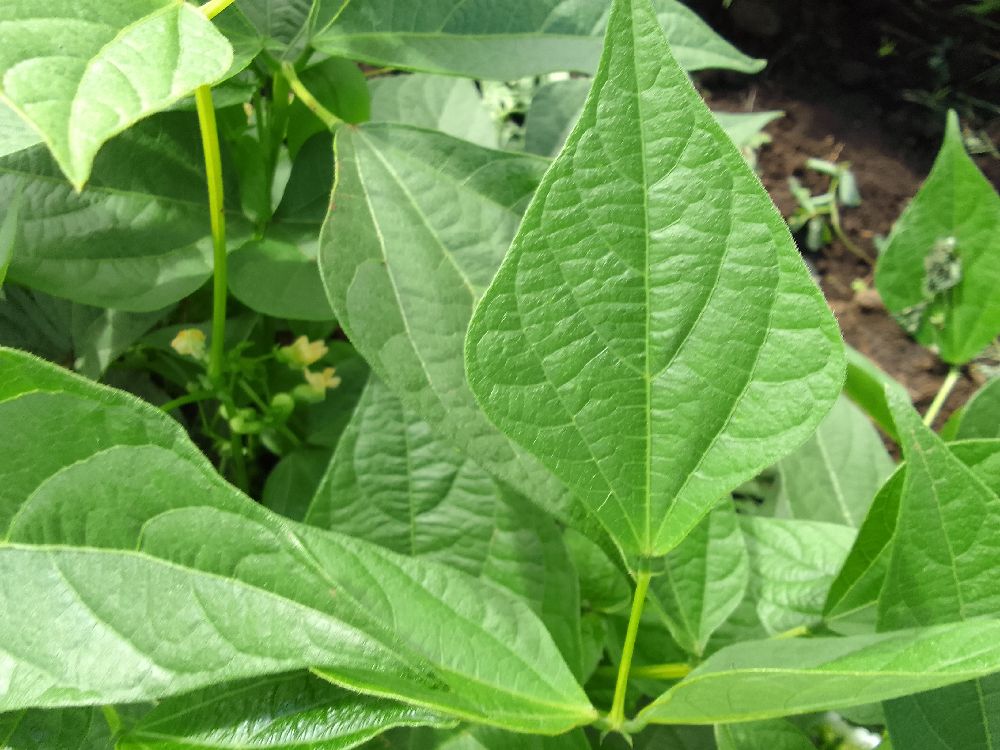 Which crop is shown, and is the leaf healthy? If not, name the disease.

common bean, healthy
